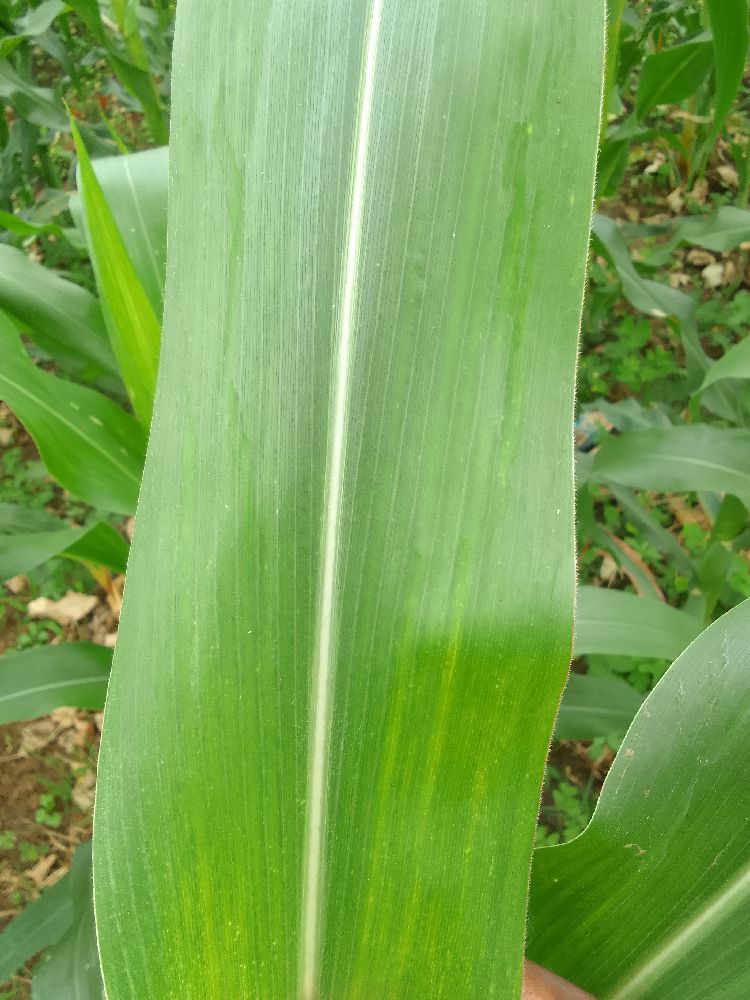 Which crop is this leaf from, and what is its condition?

maize, healthy
